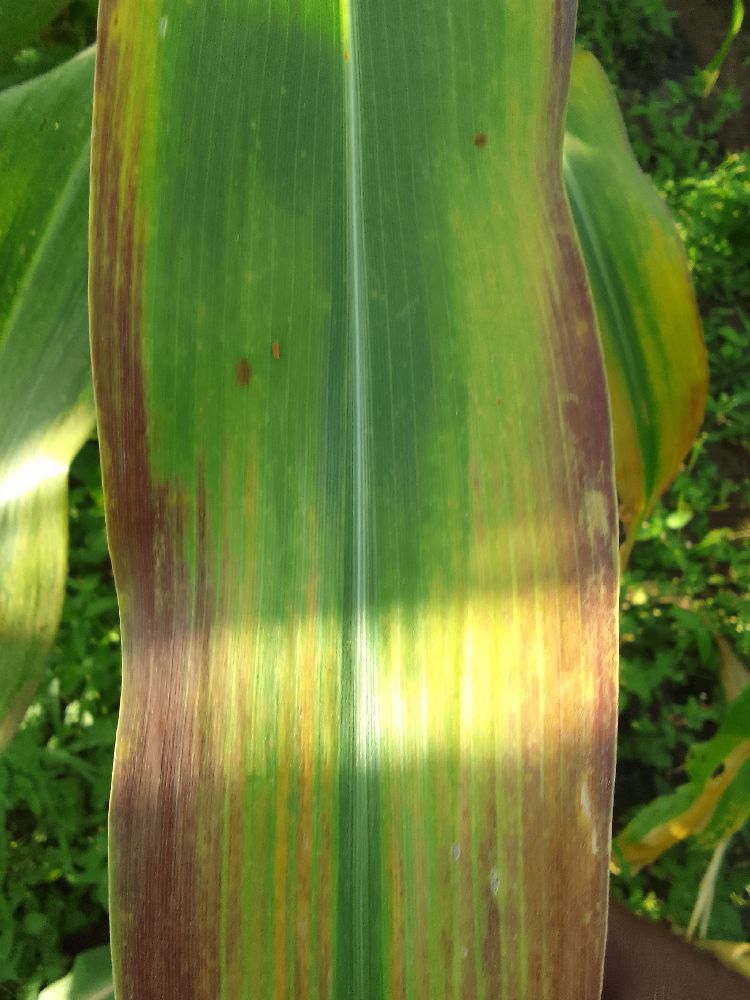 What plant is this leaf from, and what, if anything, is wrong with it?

maize, maize lethal necrosis
